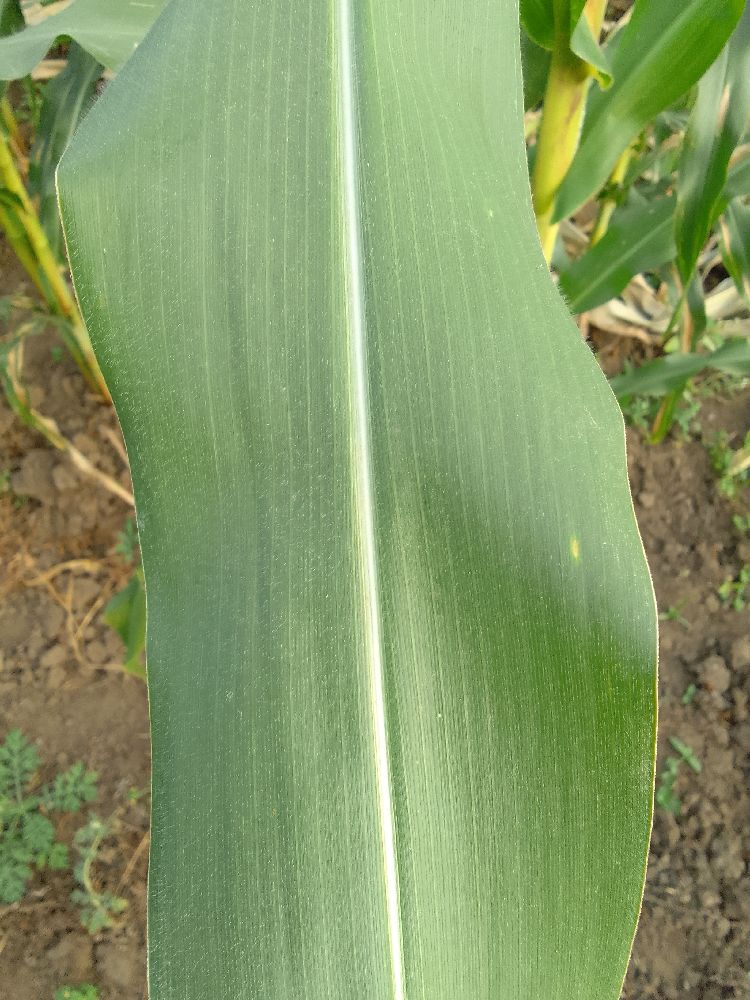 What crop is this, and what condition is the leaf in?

maize, healthy
